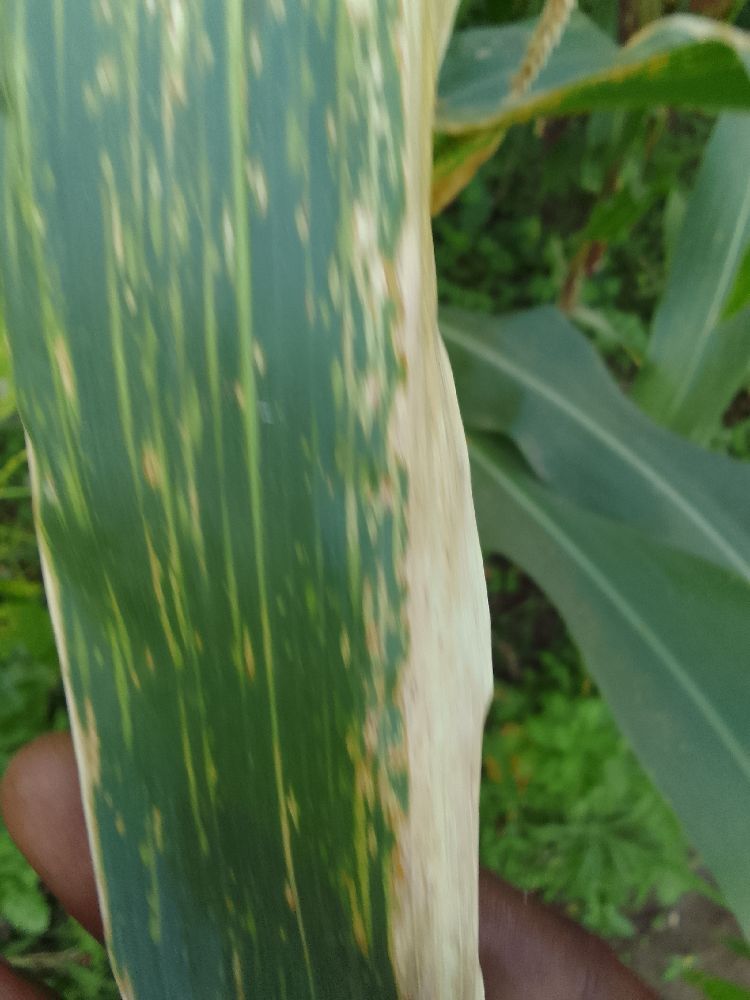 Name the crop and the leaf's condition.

maize, maize lethal necrosis
